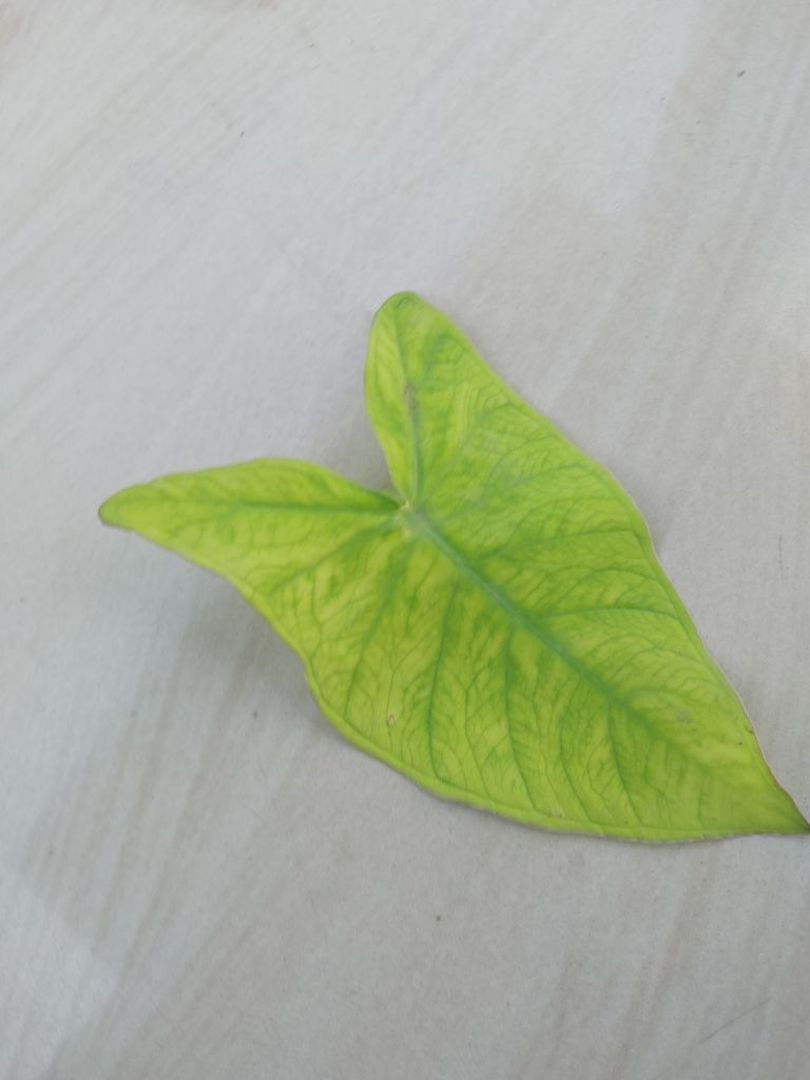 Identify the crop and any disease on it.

taro, mosaic
